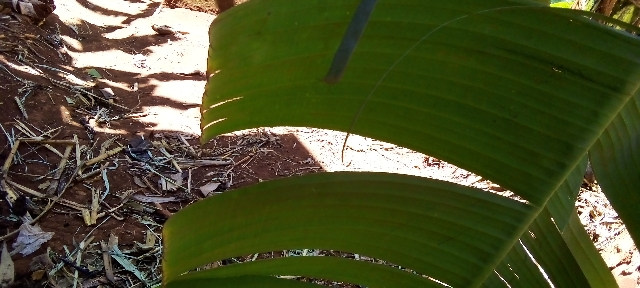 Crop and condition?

banana, healthy
